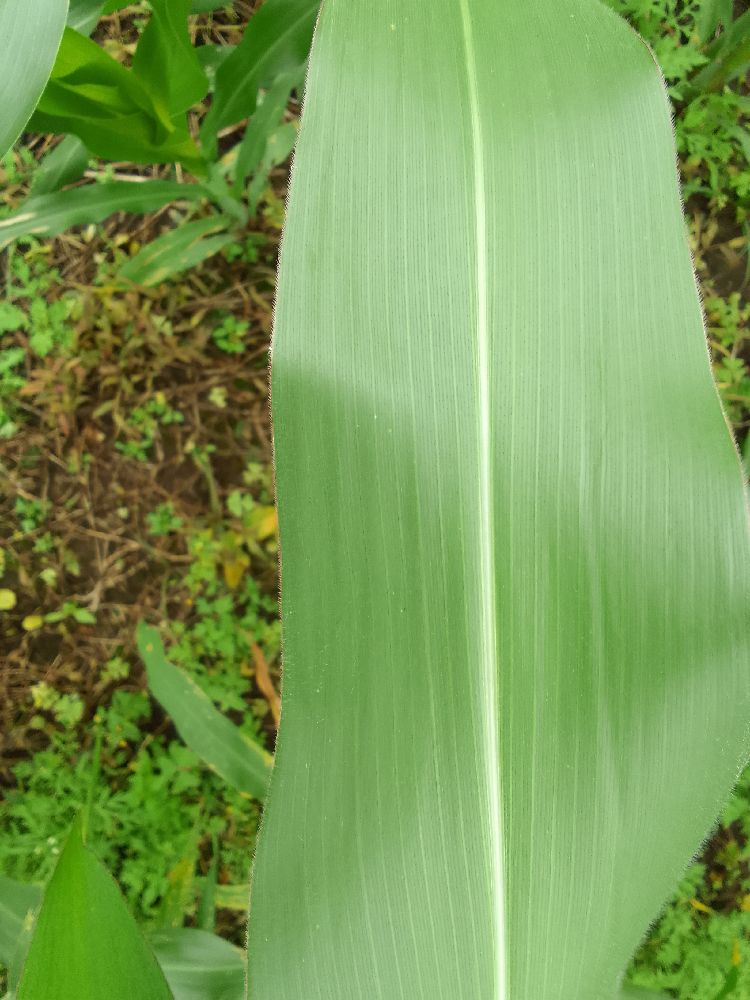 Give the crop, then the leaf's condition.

maize, healthy
